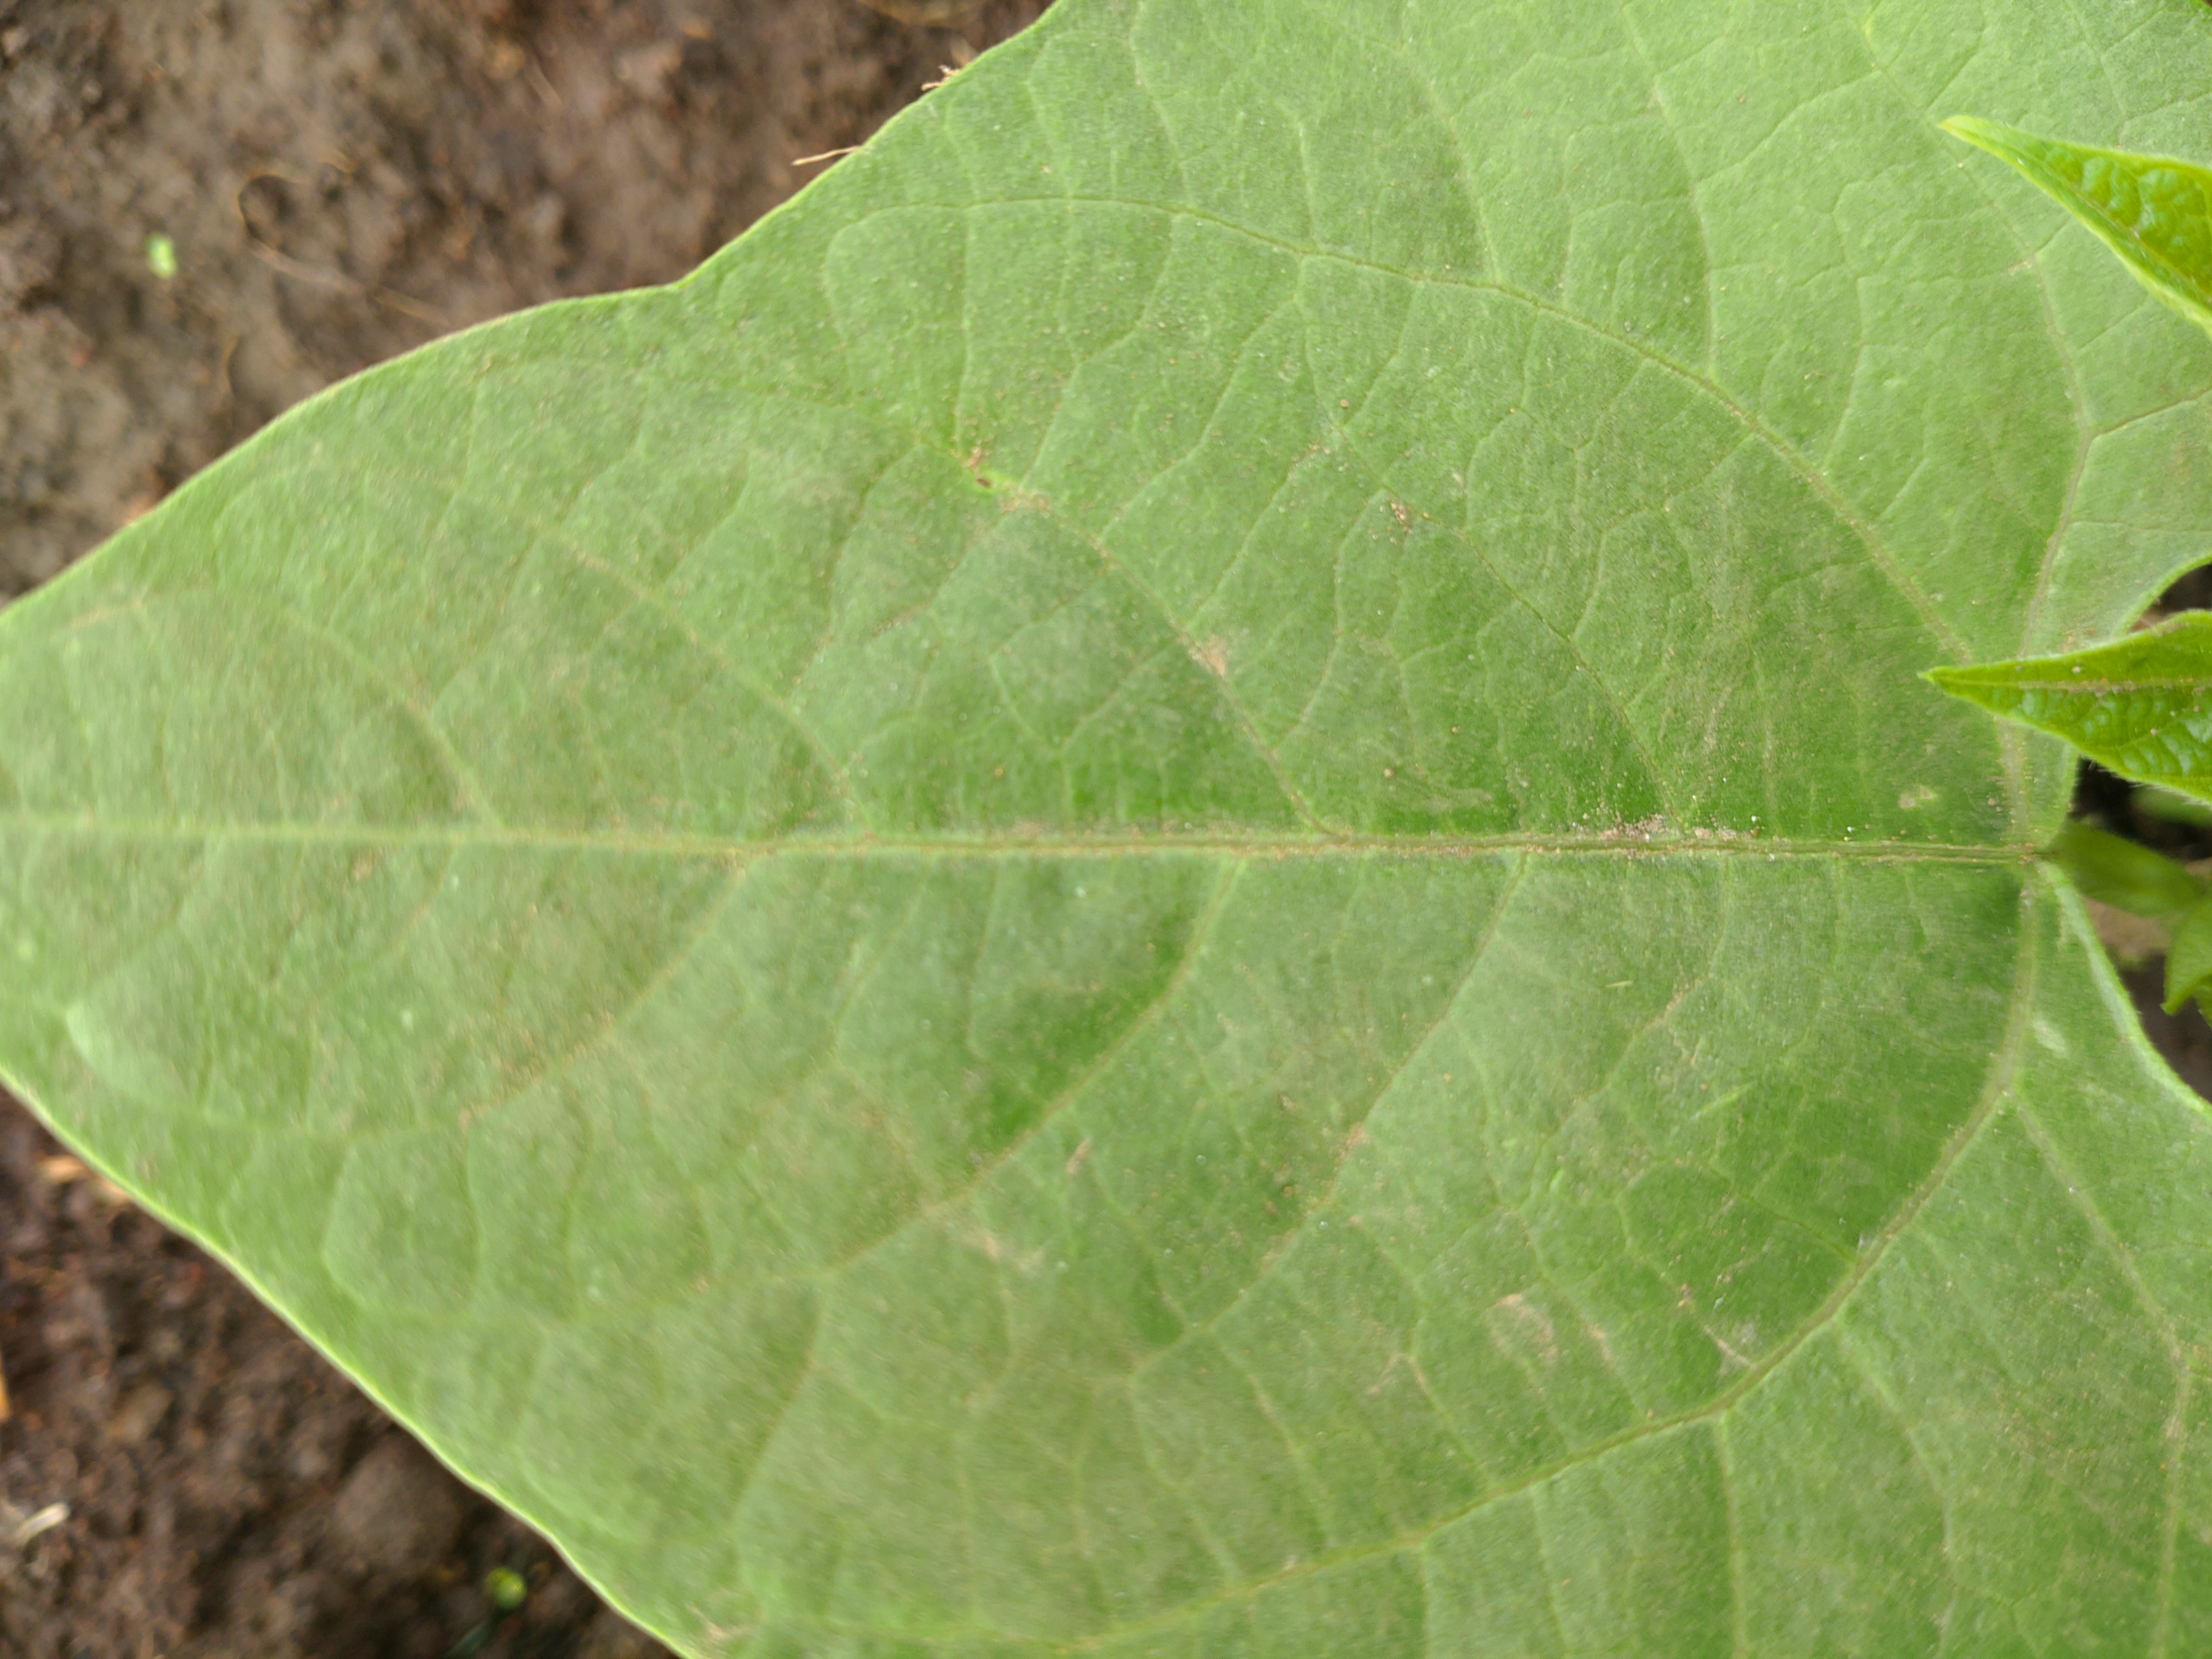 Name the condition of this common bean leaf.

healthy
